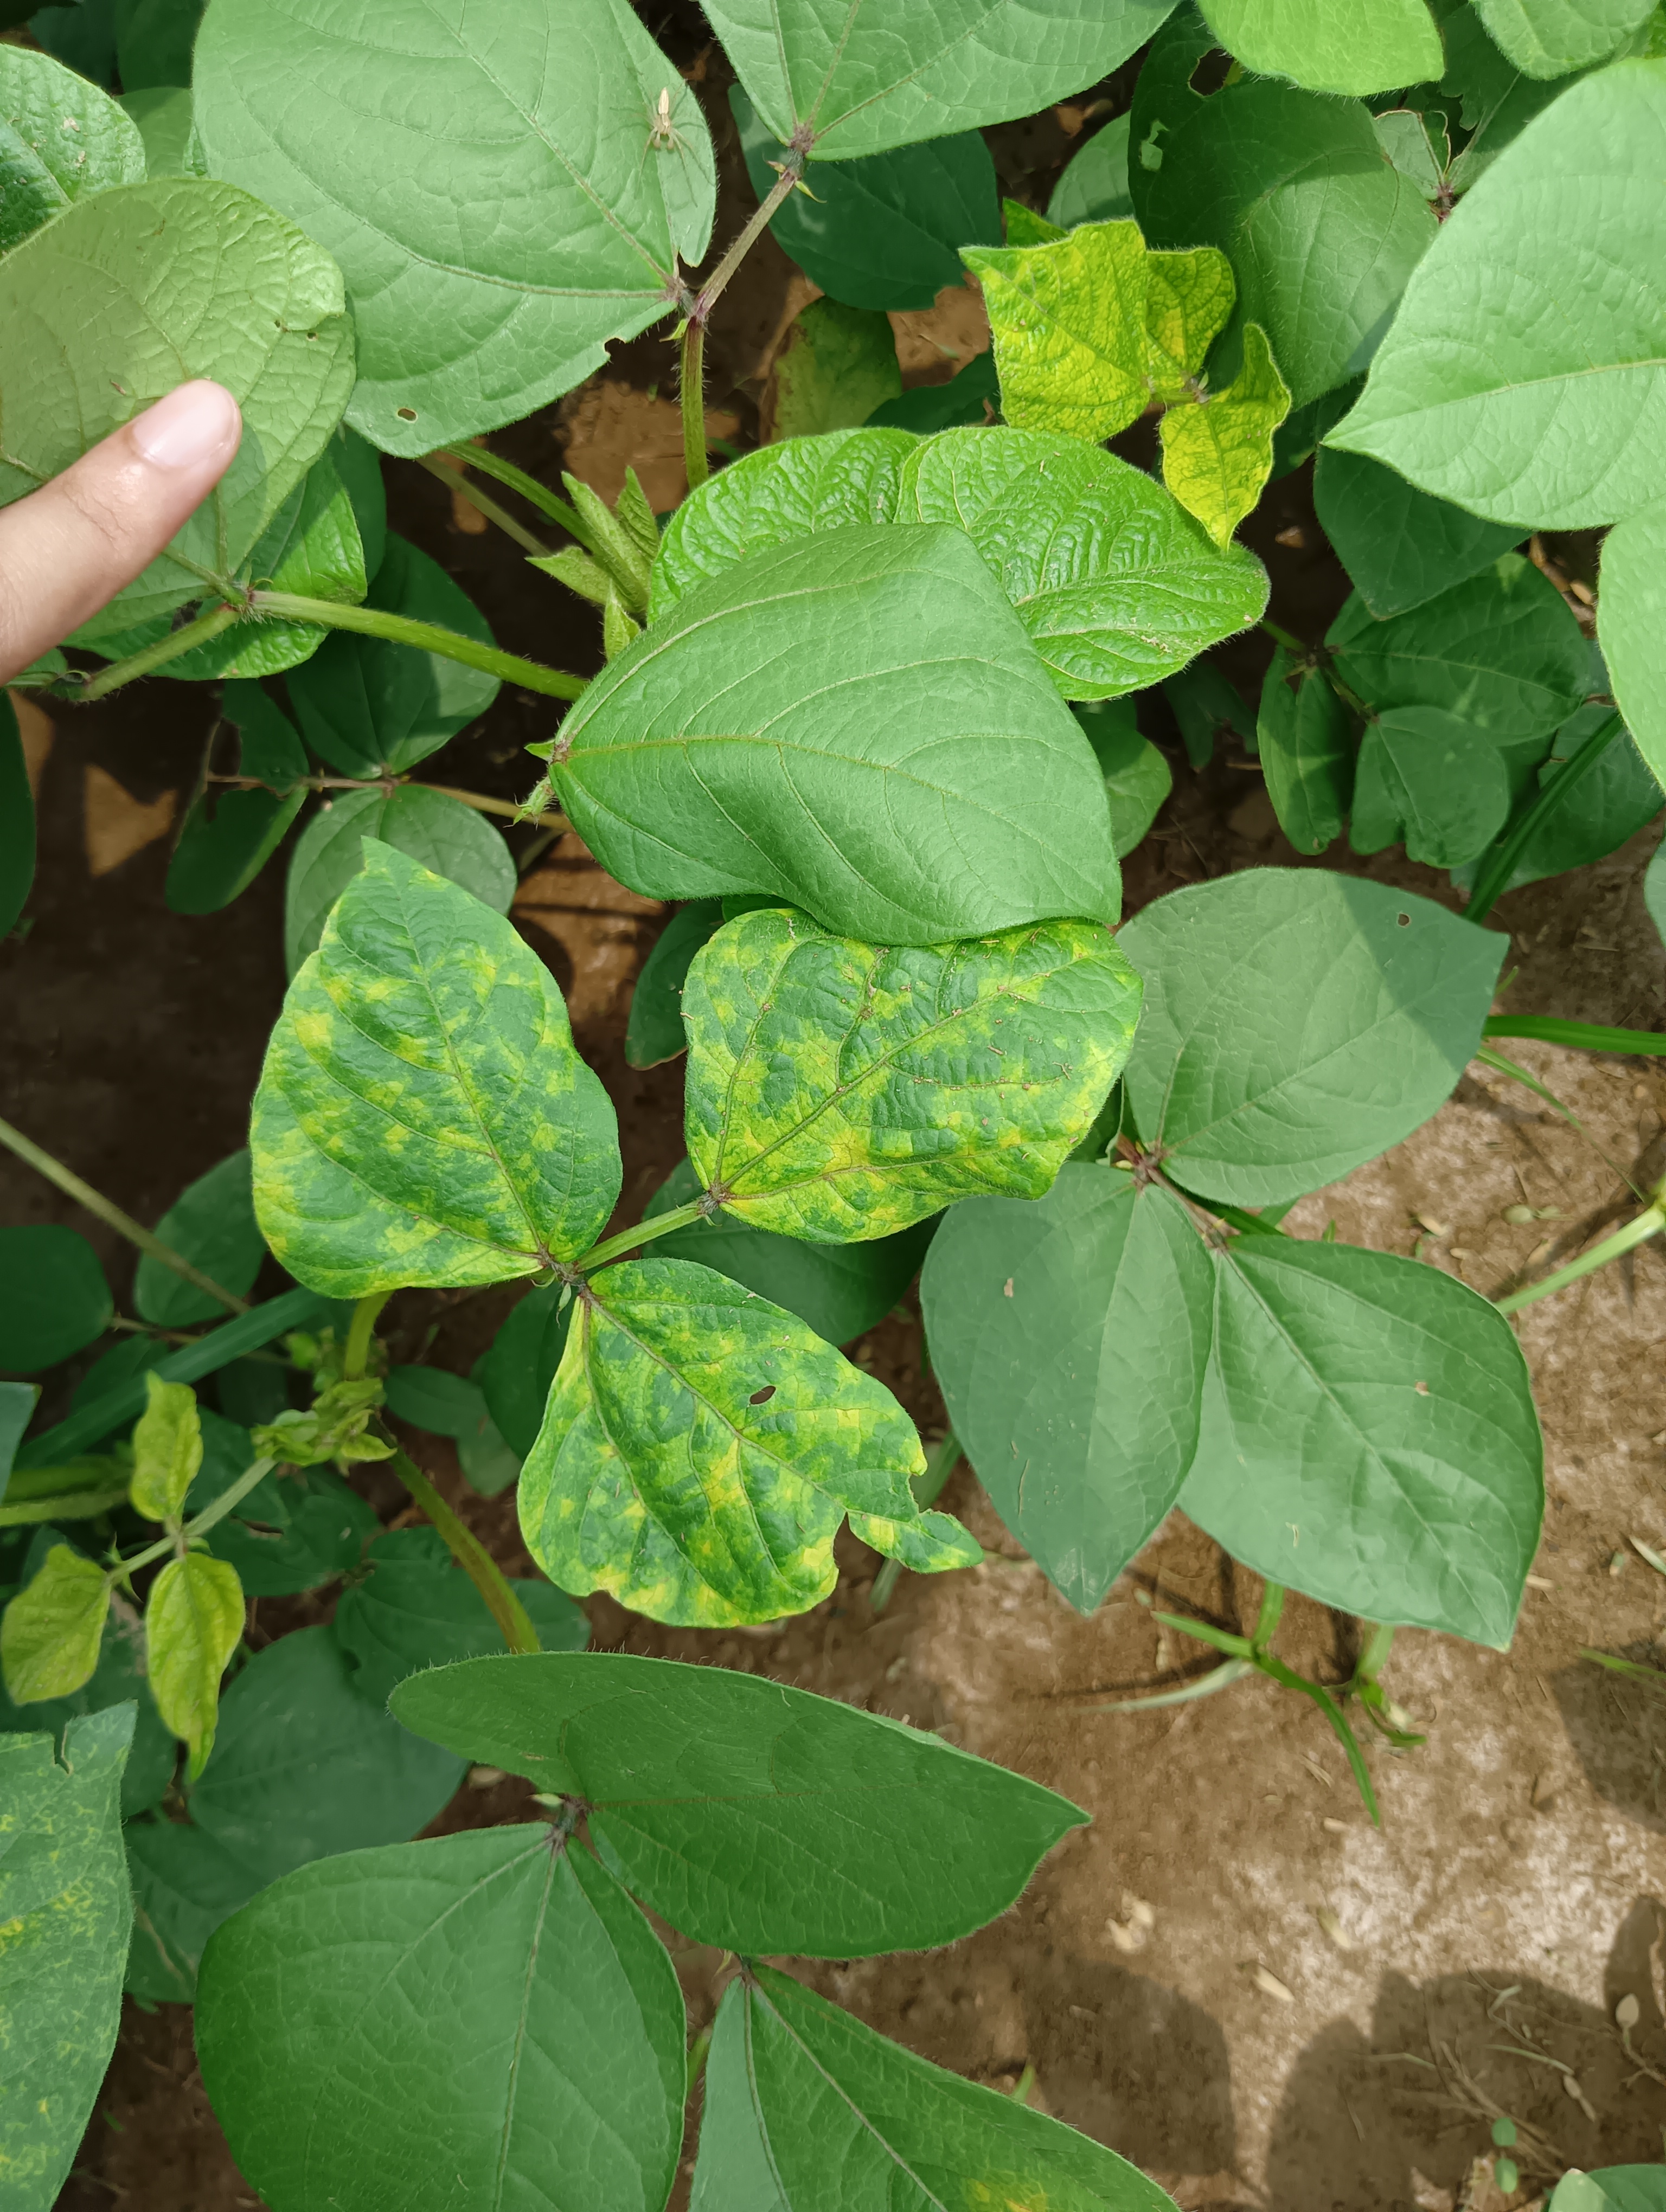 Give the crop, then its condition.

mungbean, yellow mosaic
